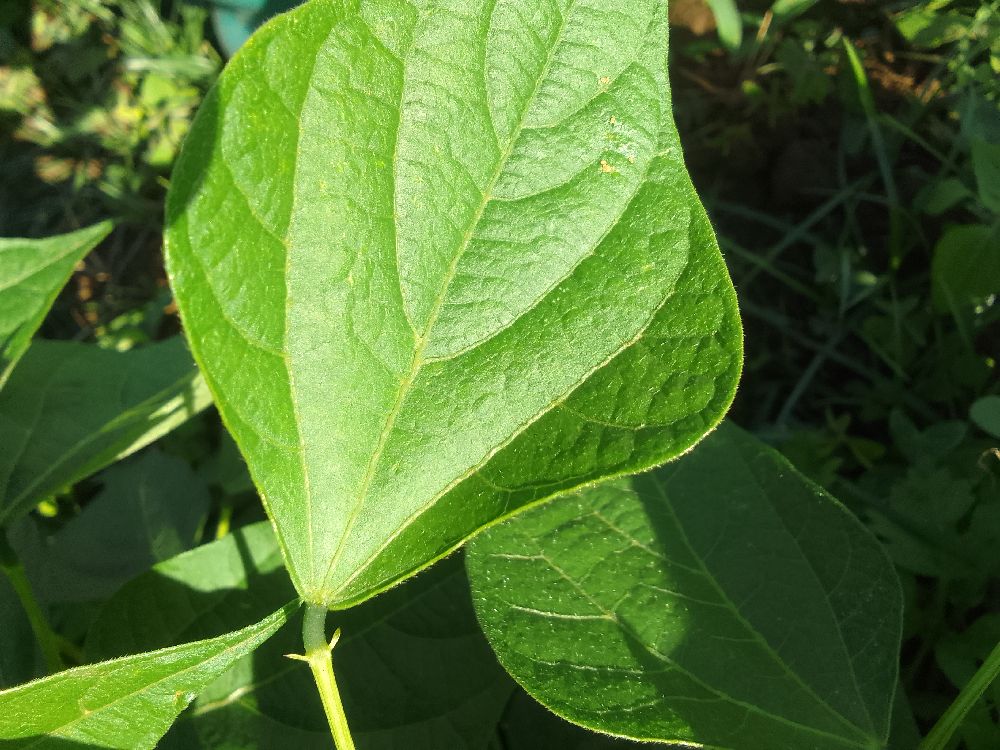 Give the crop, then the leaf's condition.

common bean, healthy
